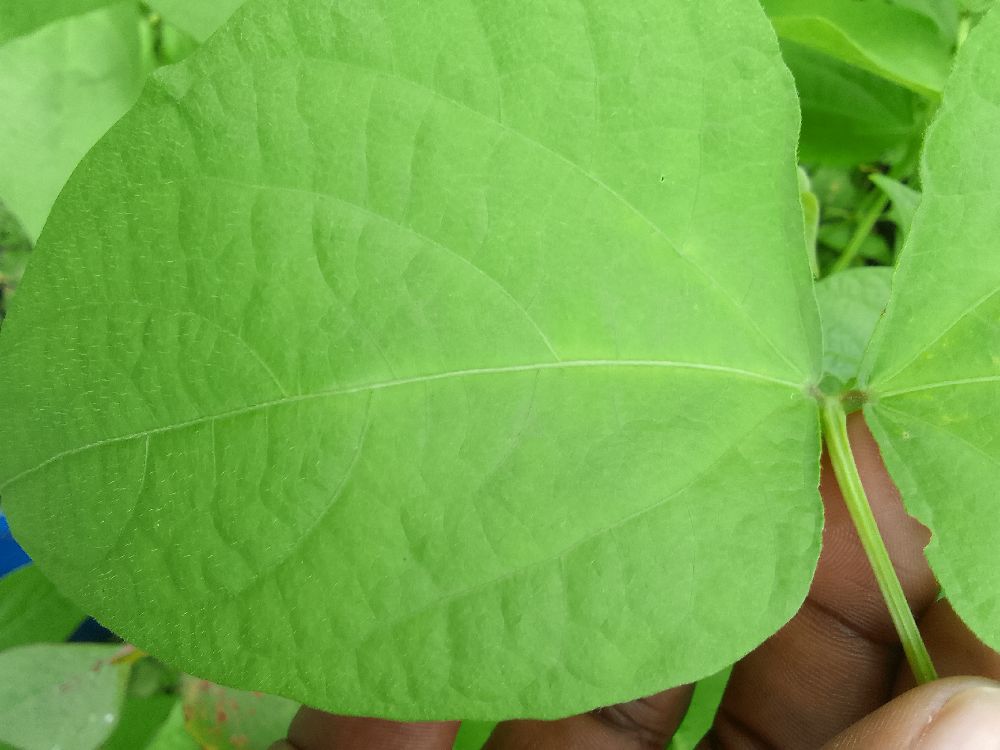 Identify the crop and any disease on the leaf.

common bean, healthy
